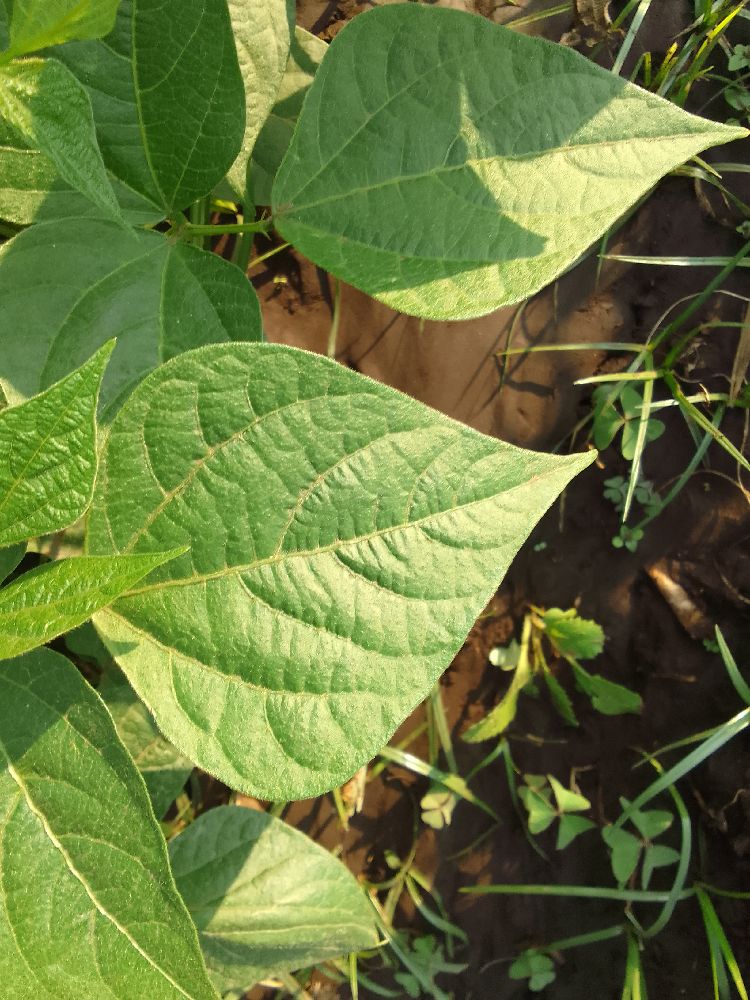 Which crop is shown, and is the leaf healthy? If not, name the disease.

common bean, healthy
